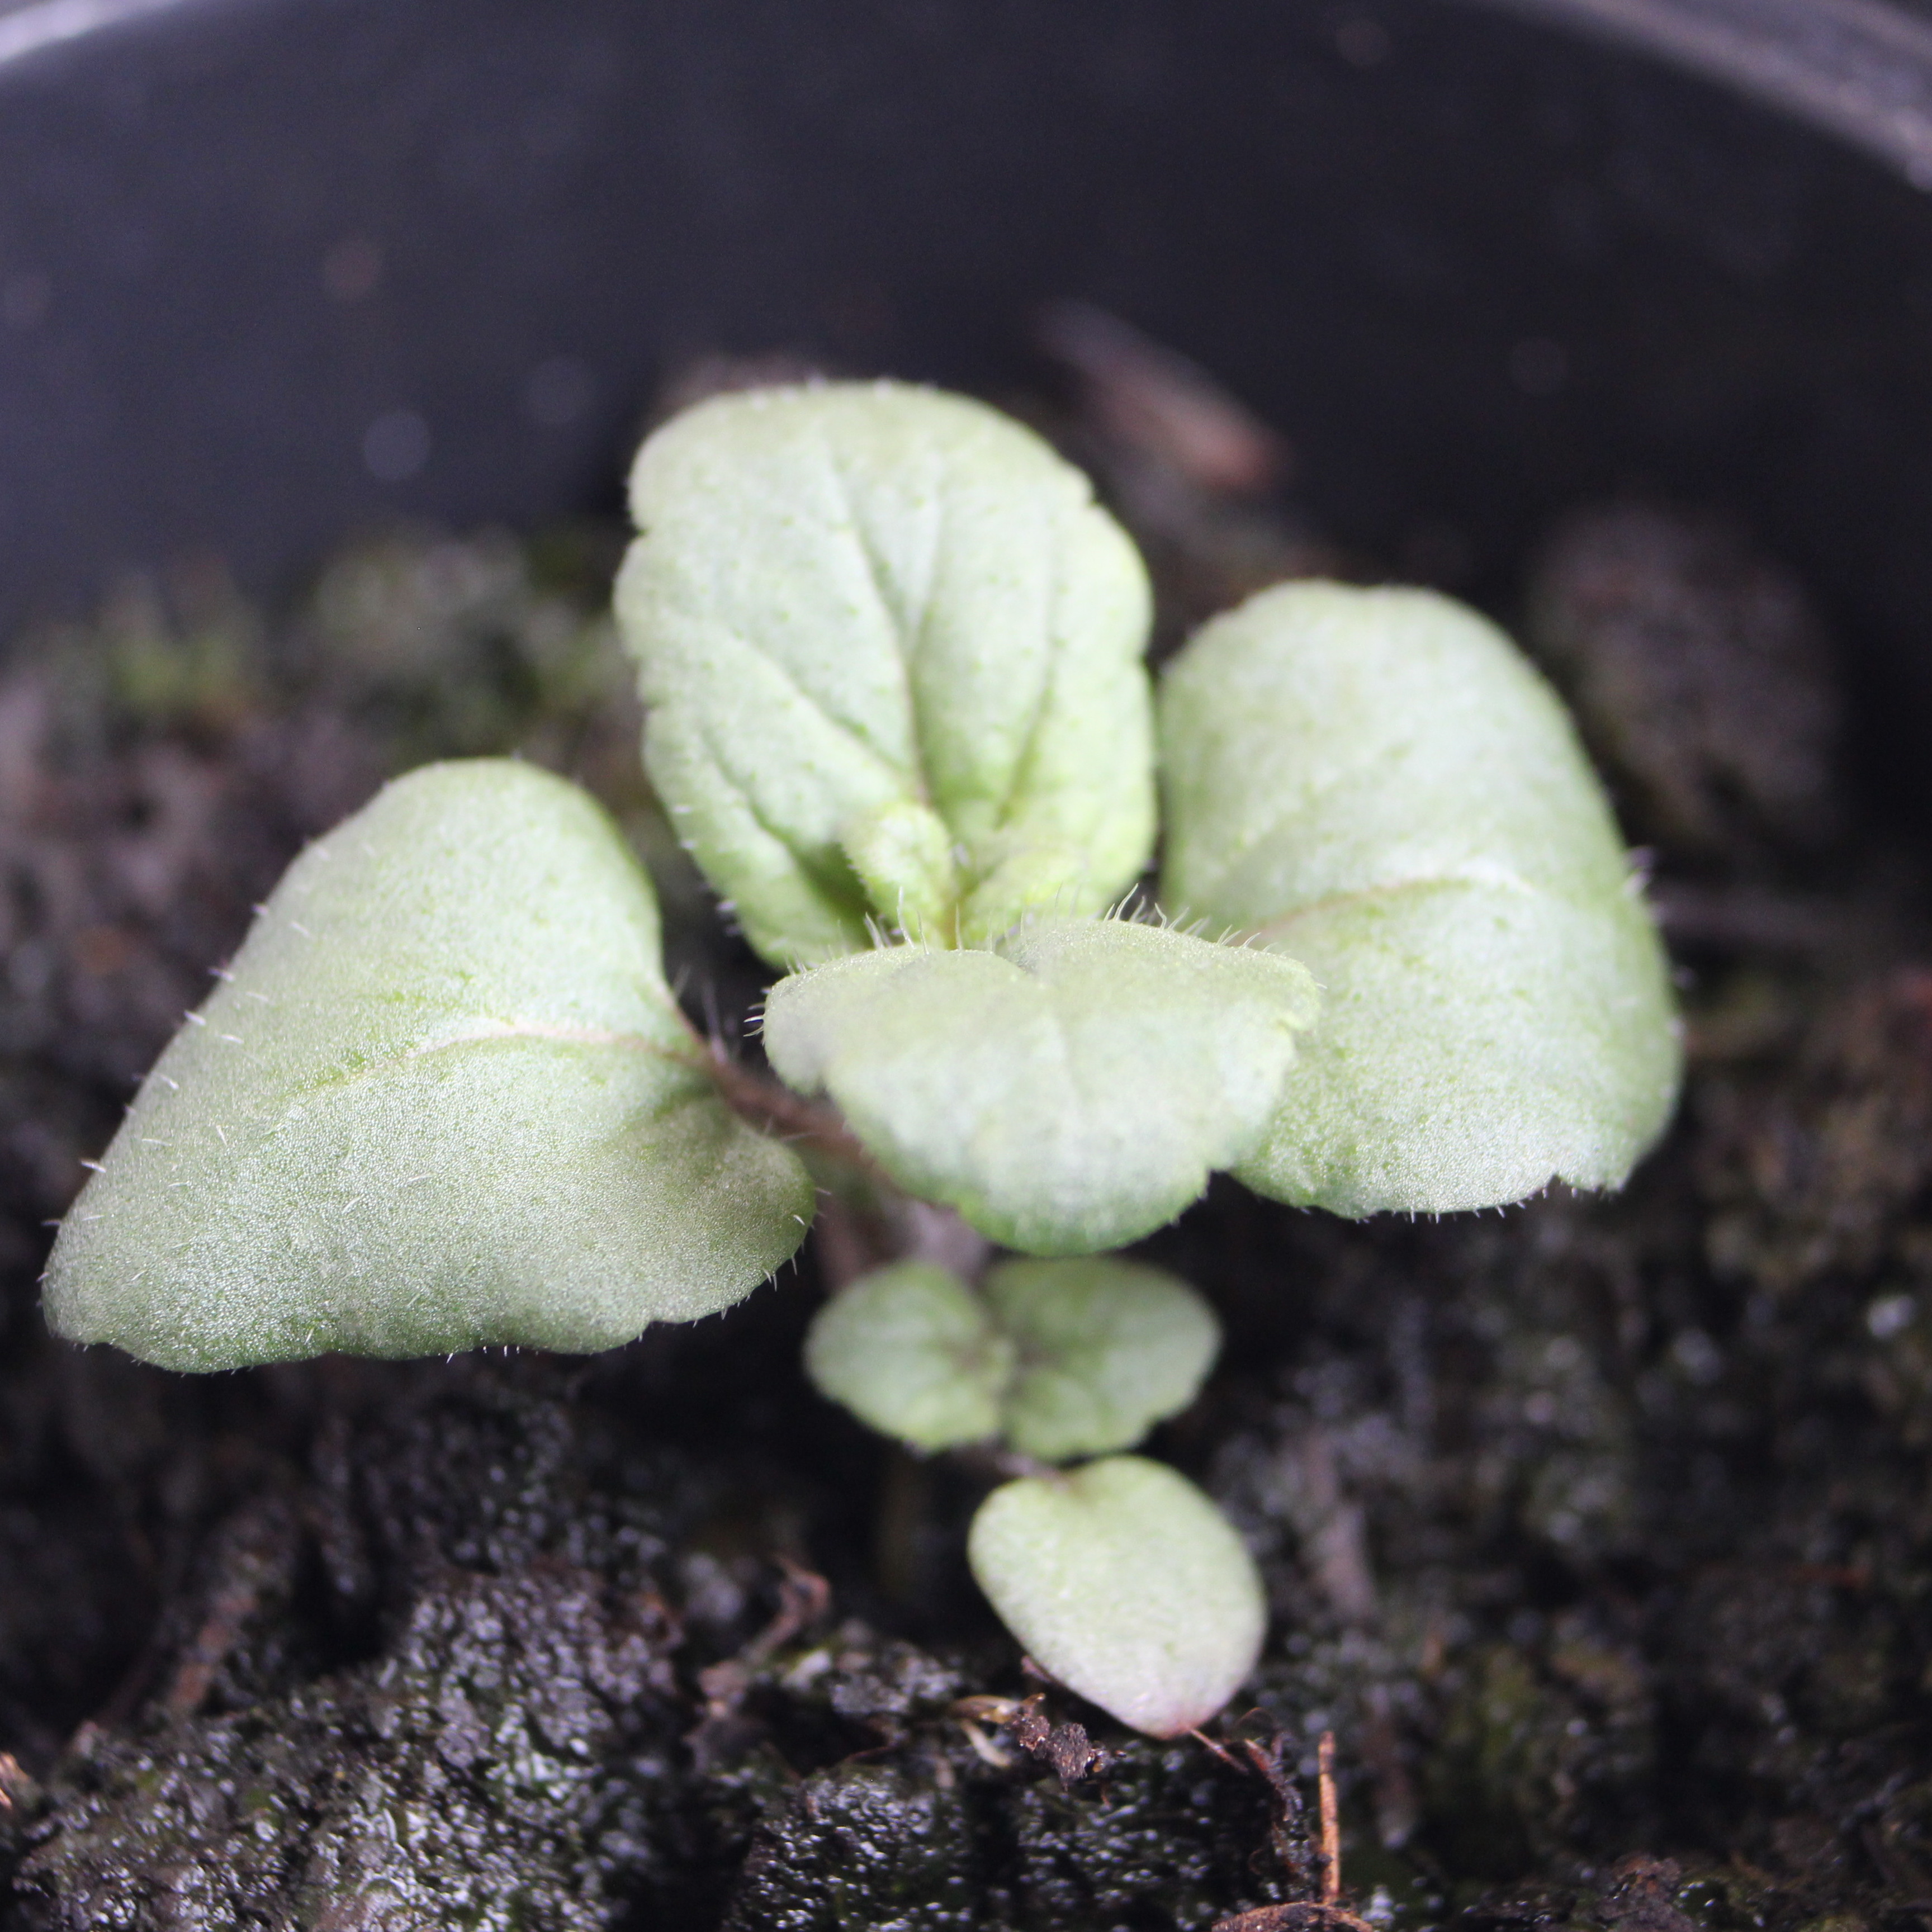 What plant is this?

Veronica persica
